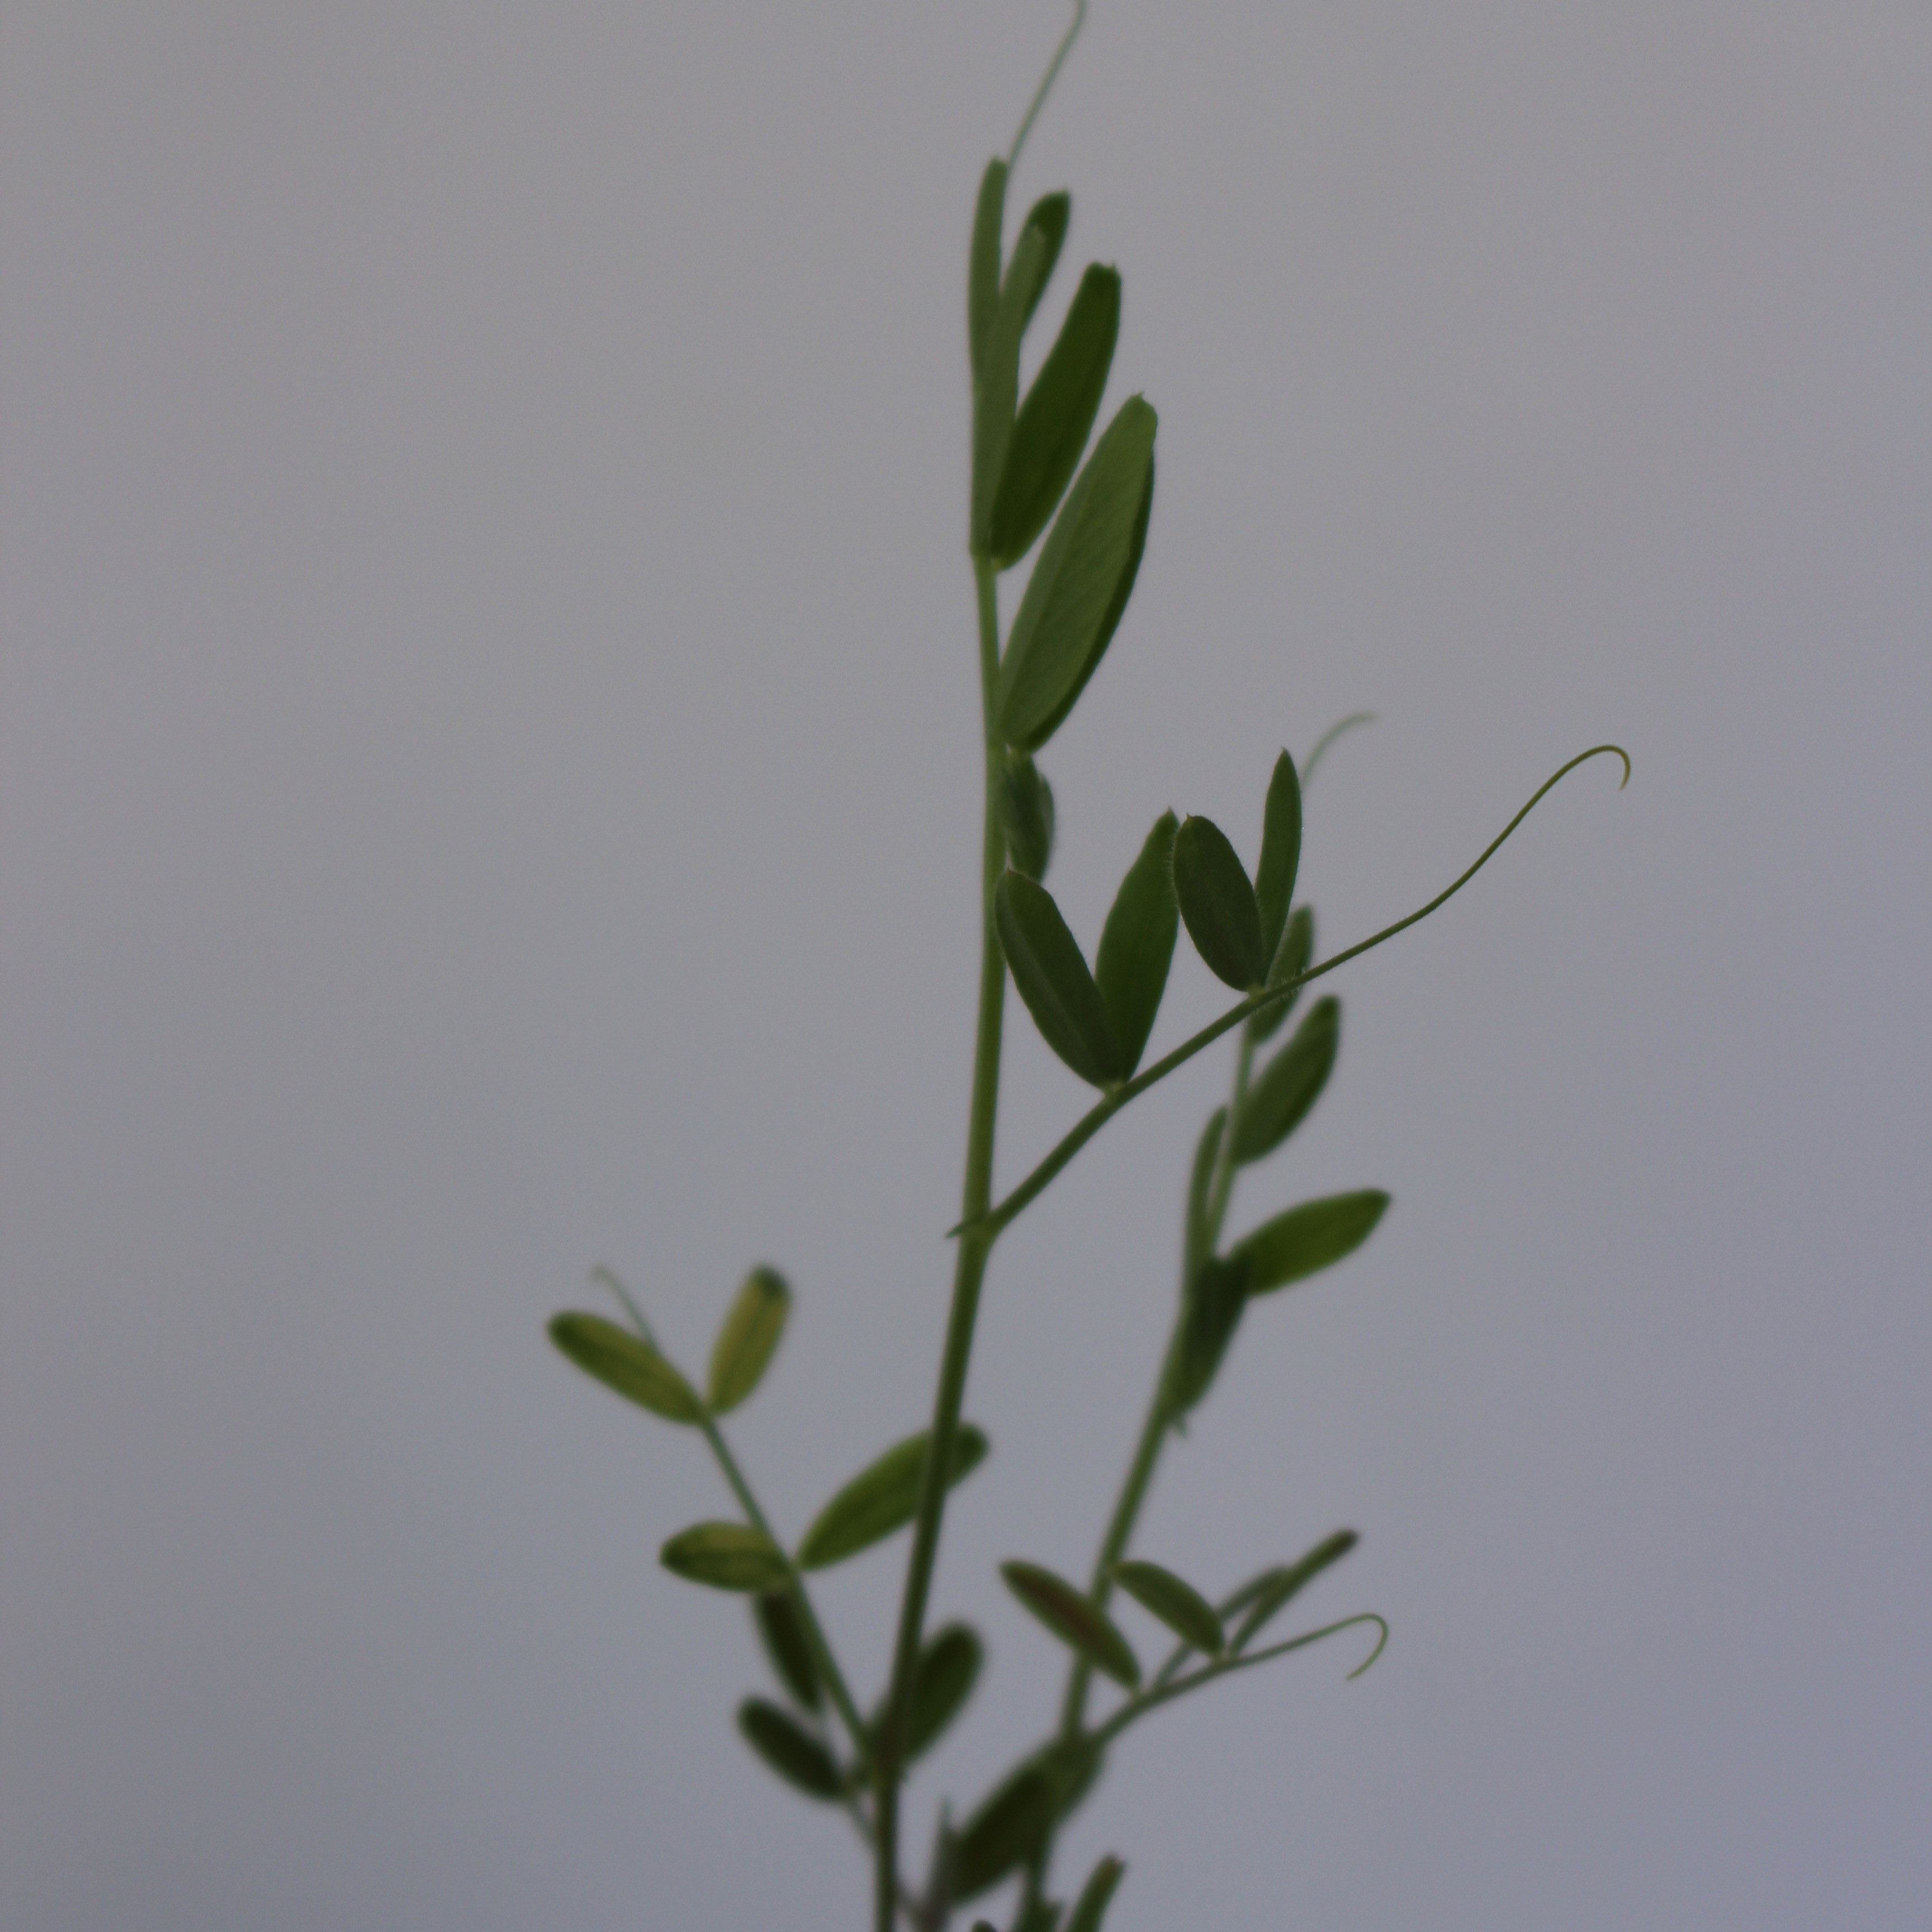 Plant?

Vicia sativa
